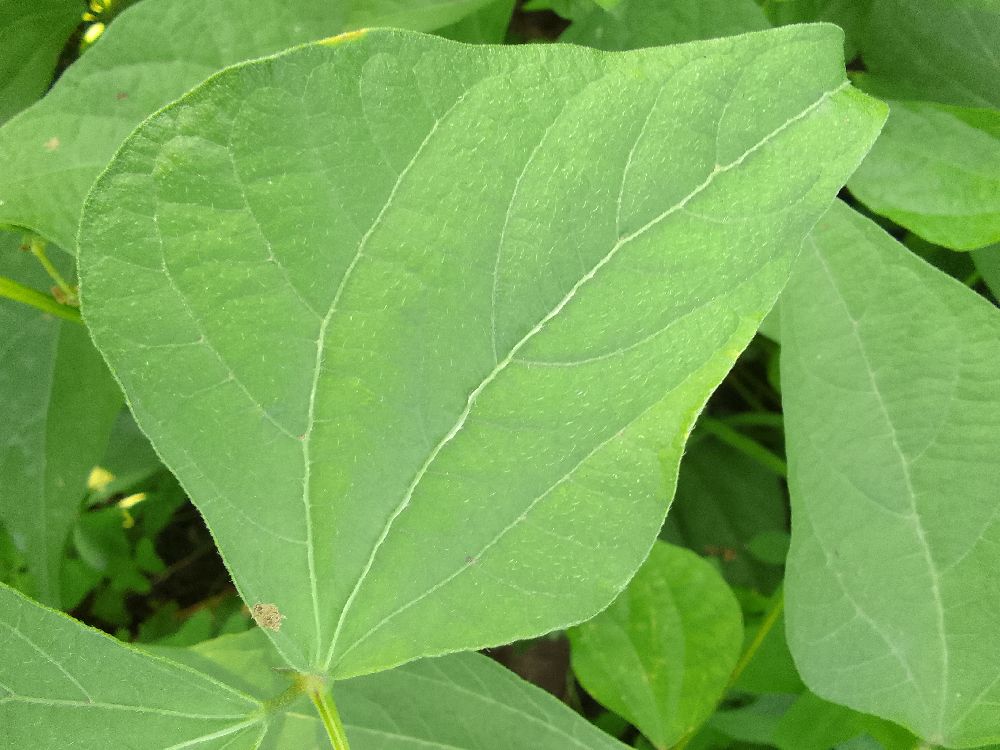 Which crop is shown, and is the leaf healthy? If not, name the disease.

common bean, healthy
